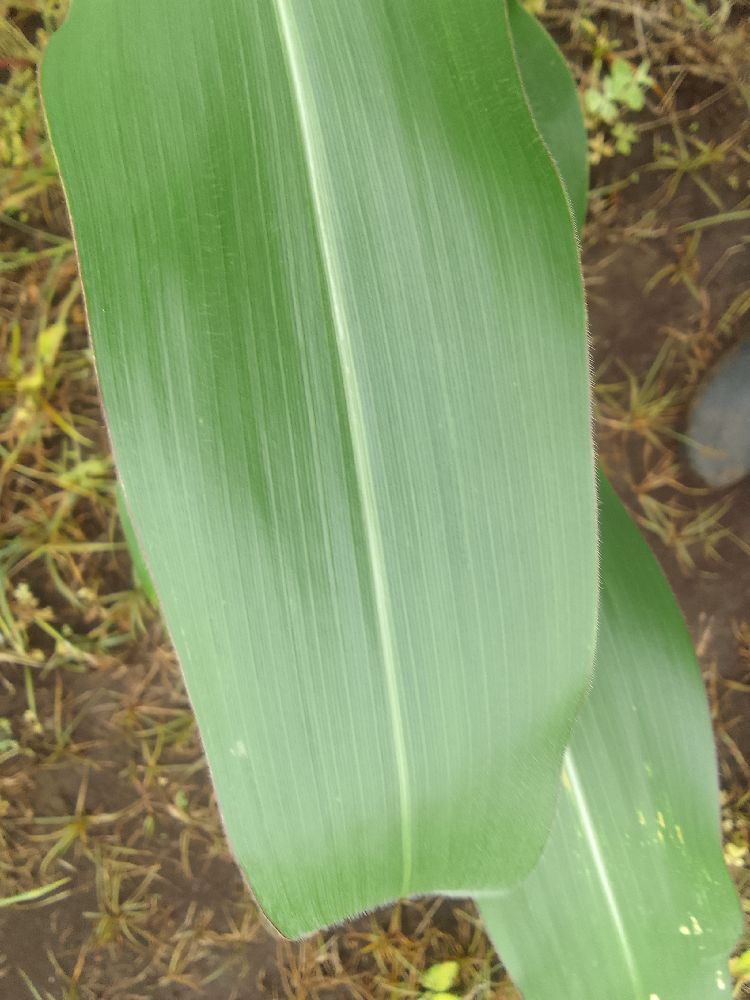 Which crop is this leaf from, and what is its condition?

maize, healthy
